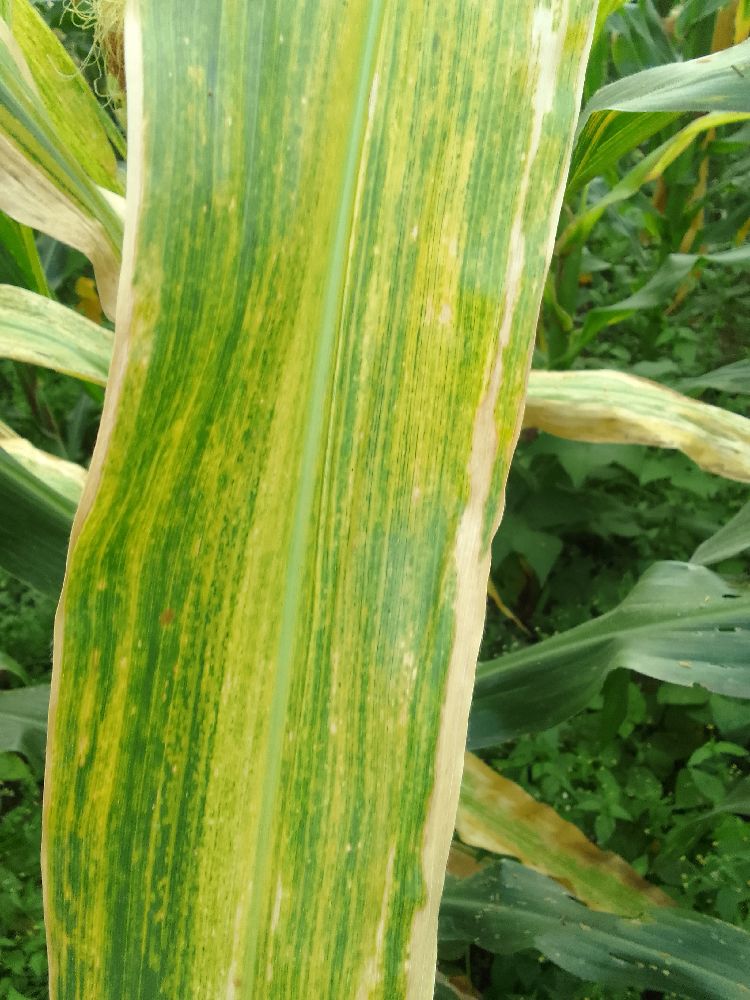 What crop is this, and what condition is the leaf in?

maize, maize lethal necrosis
